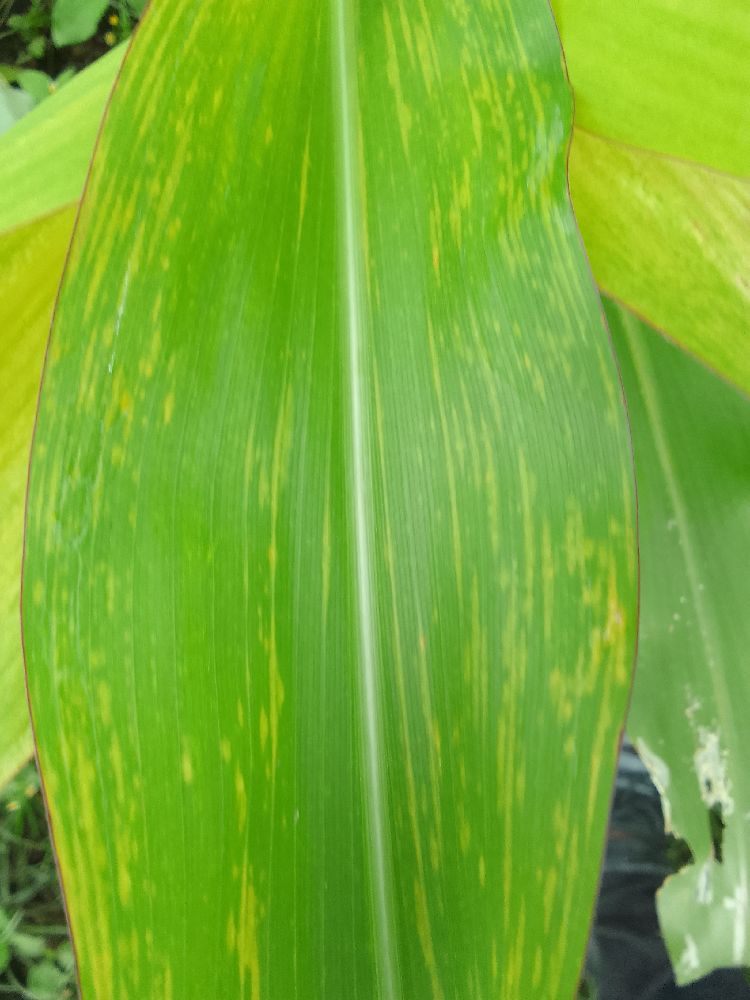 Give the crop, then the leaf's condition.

maize, maize lethal necrosis
